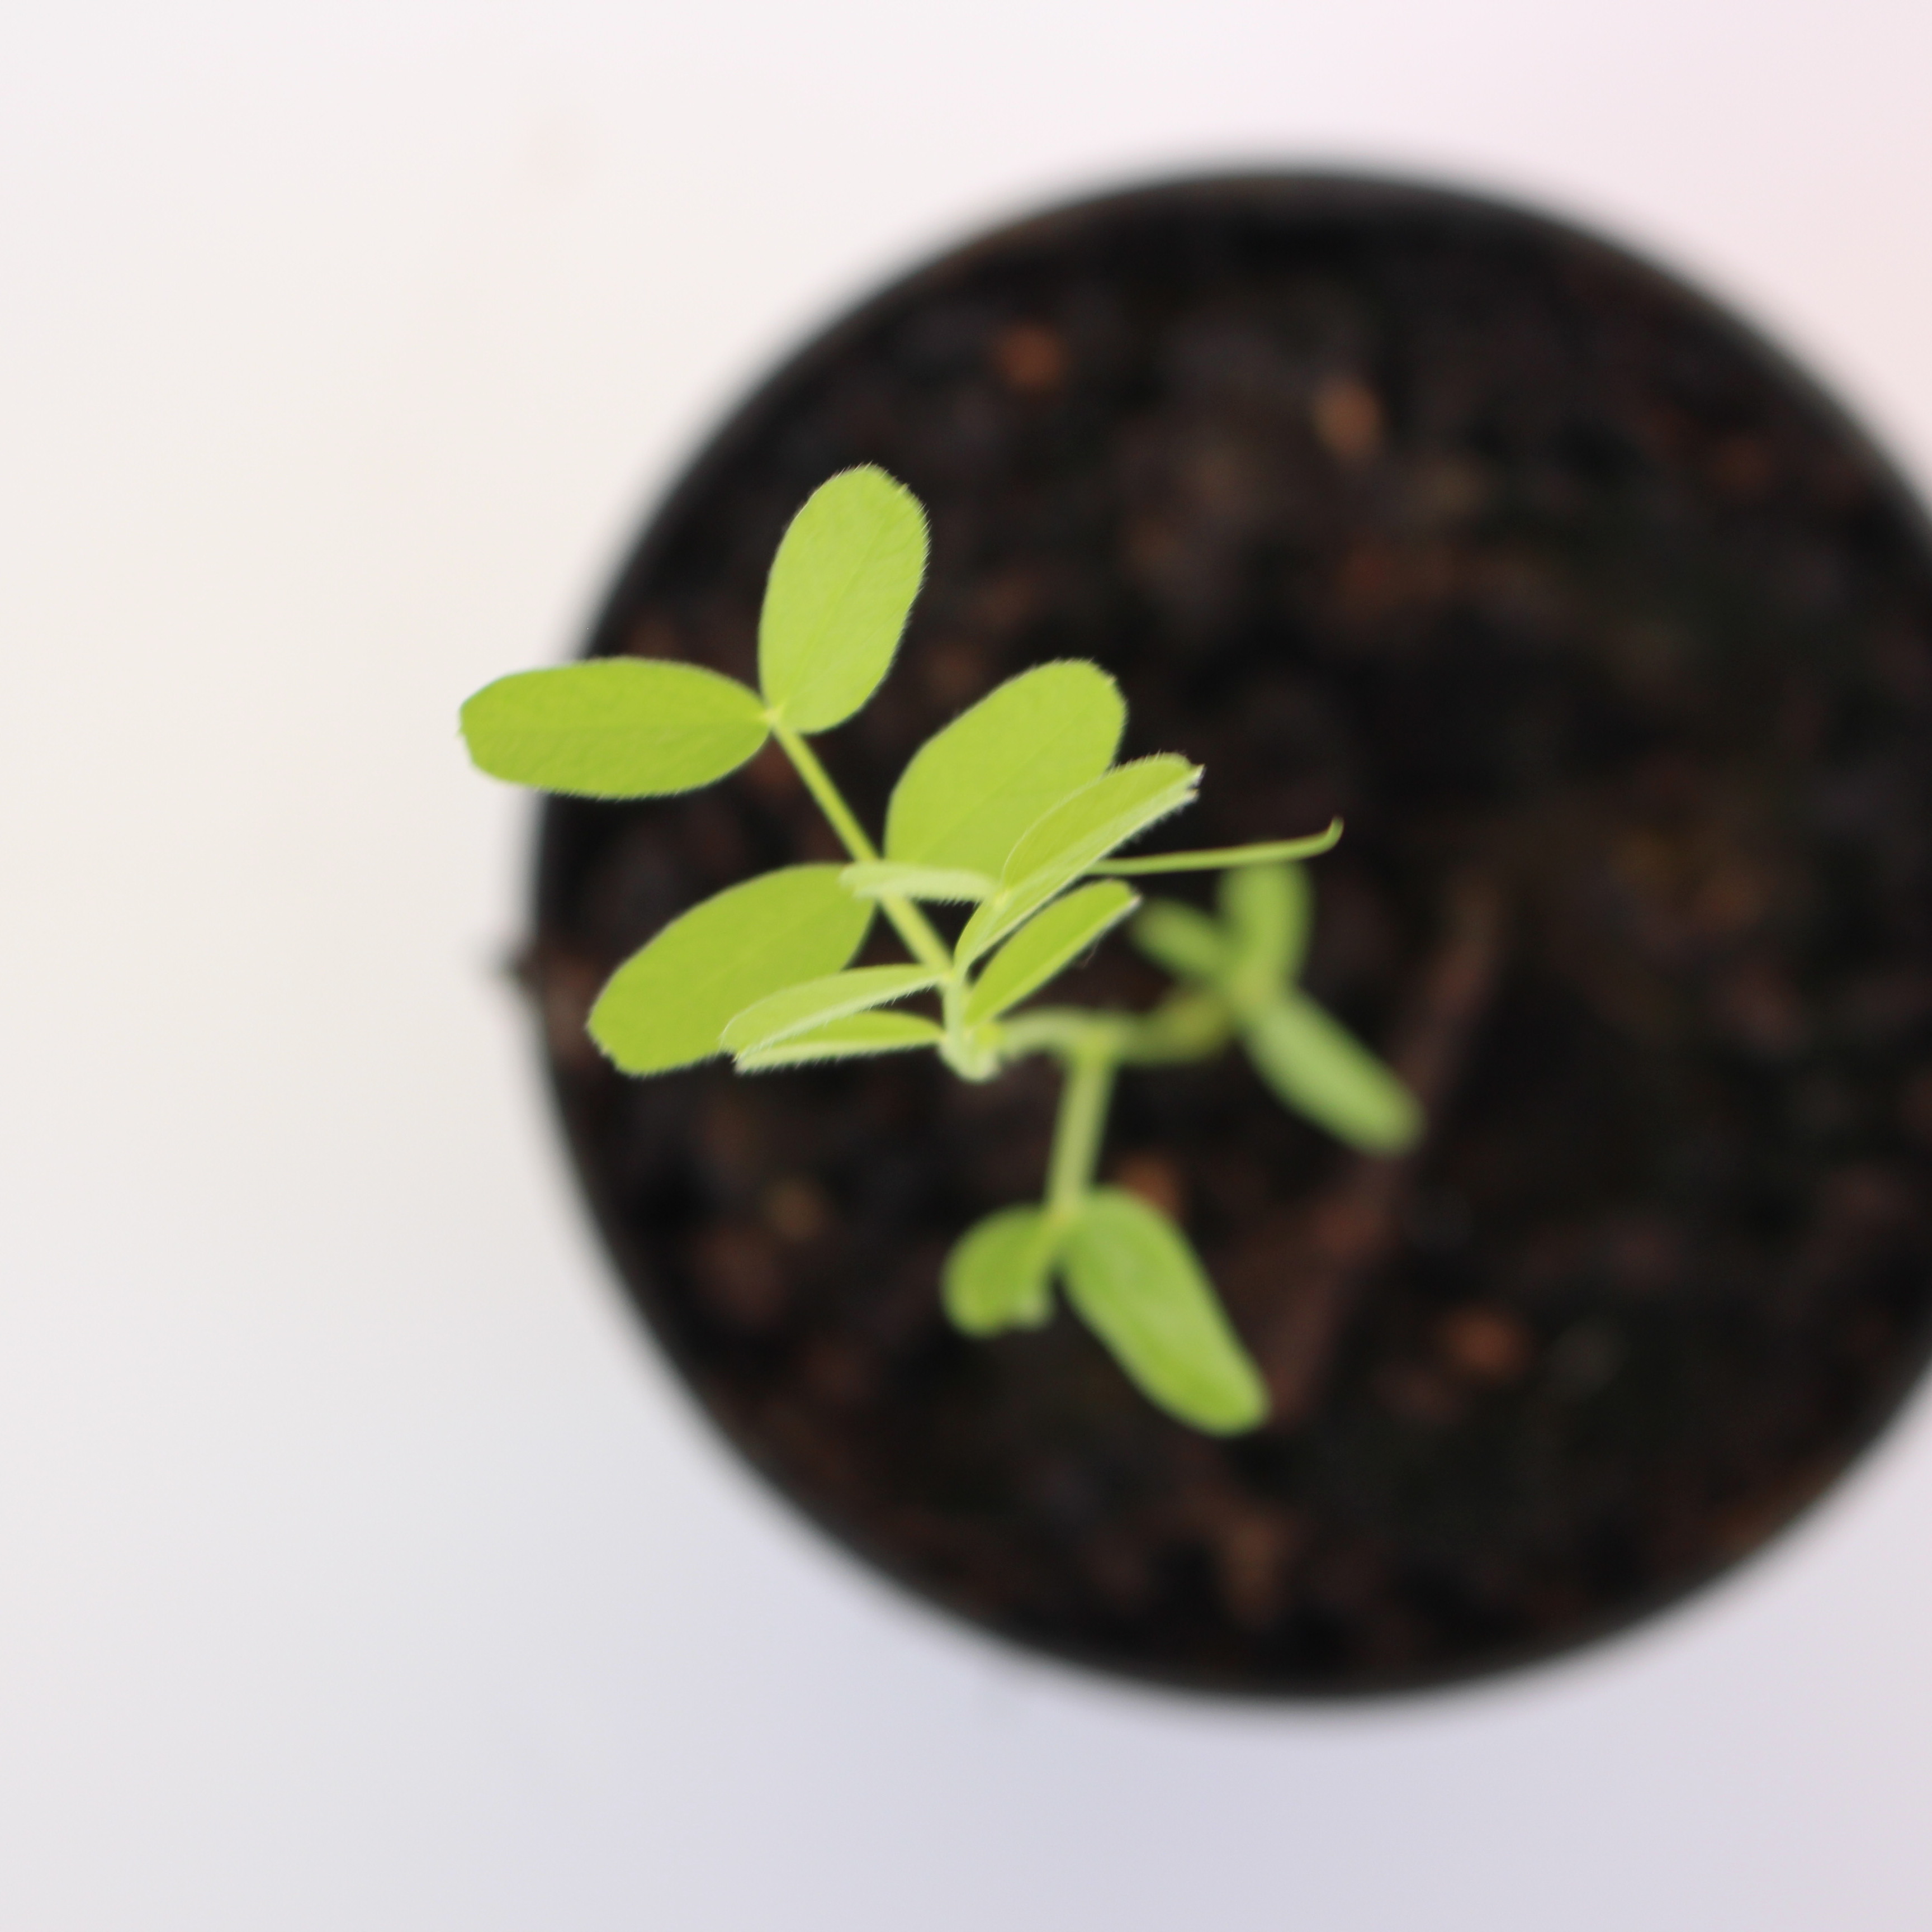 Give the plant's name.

Vicia sativa
